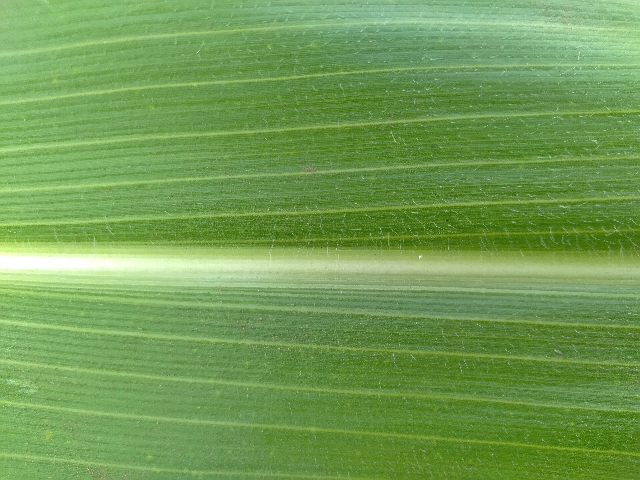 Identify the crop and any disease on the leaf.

maize, healthy
